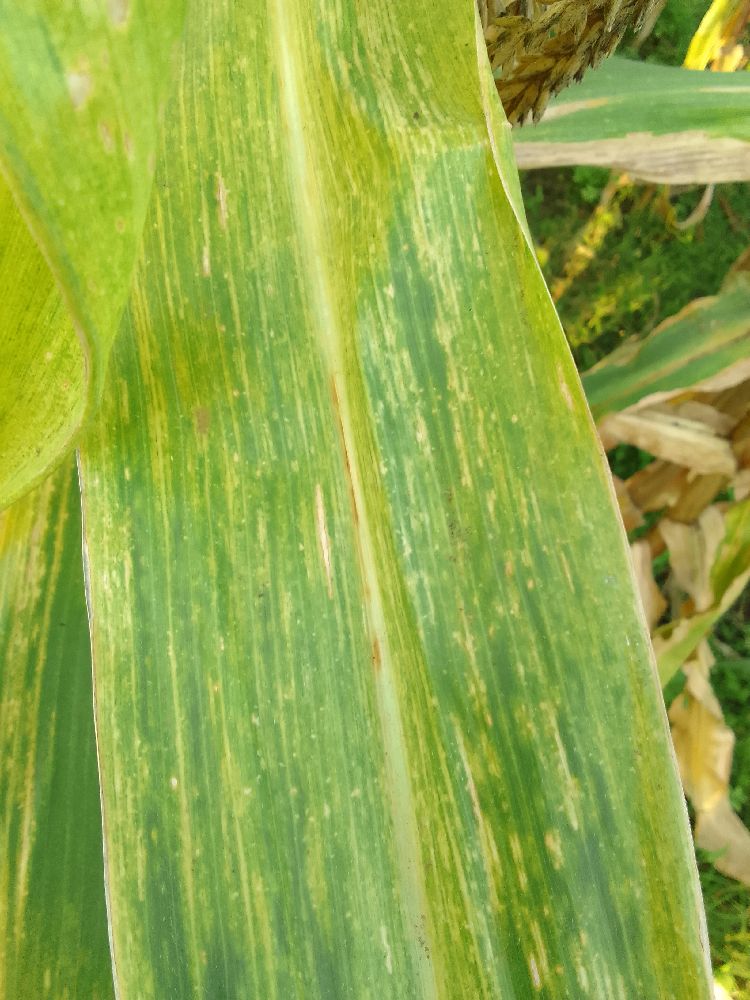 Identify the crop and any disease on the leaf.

maize, maize lethal necrosis
